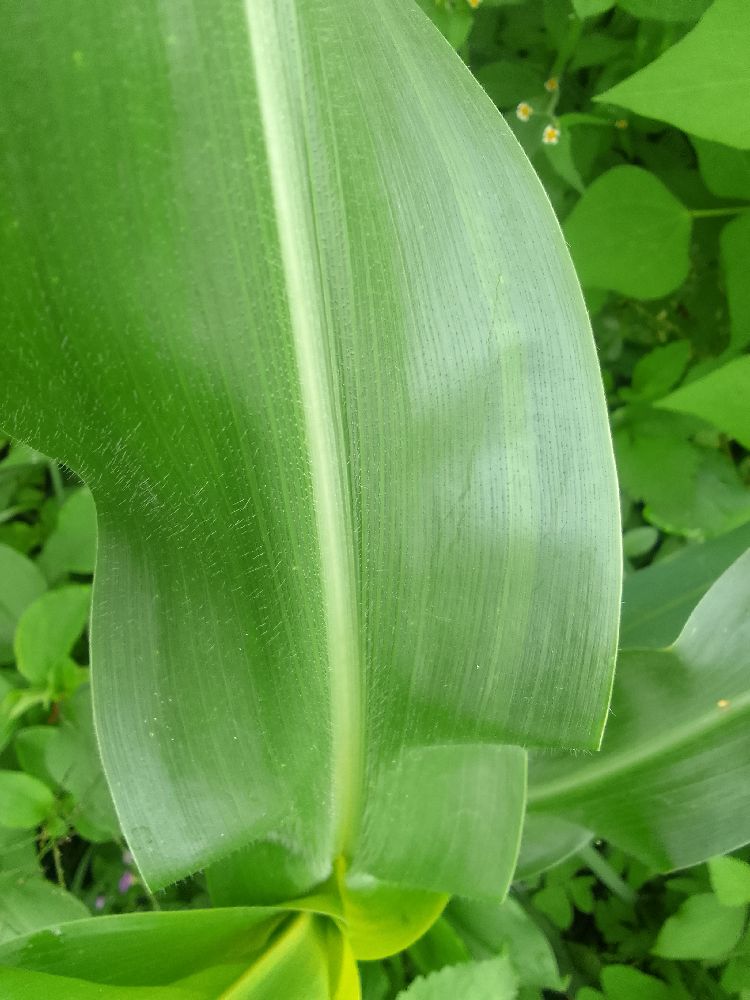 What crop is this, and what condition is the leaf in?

maize, healthy
